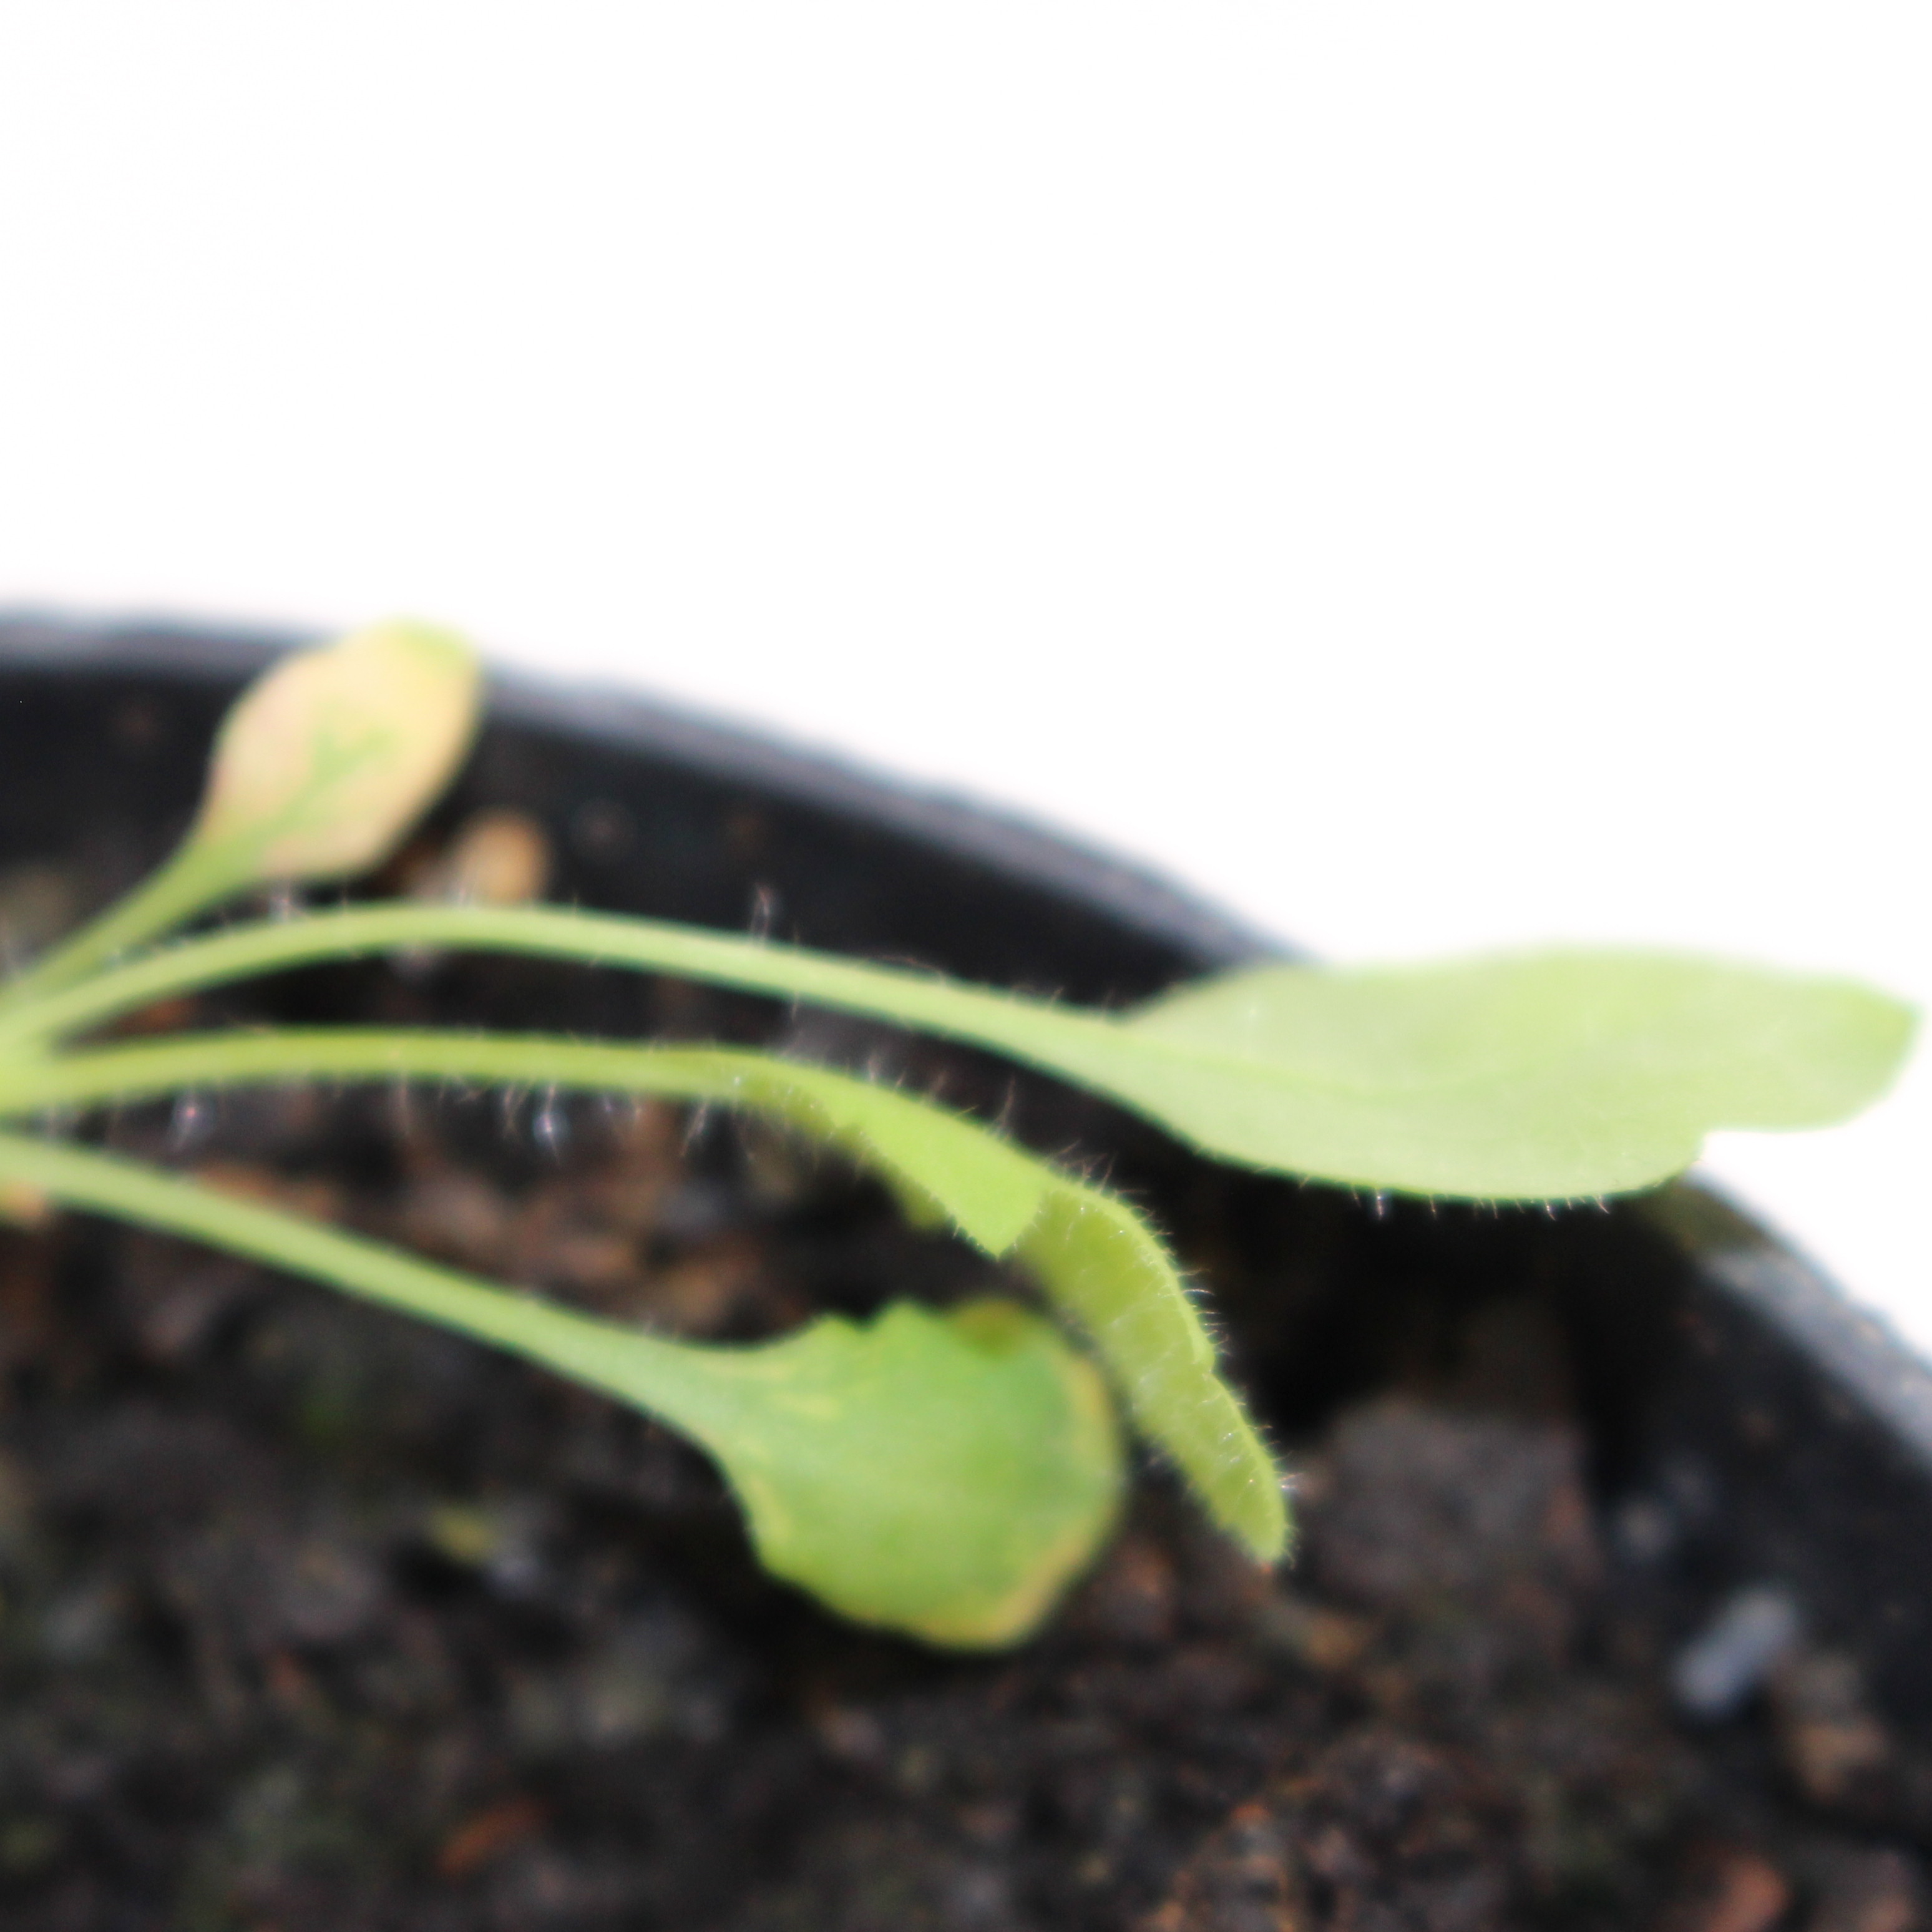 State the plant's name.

Papaver rhoeas
